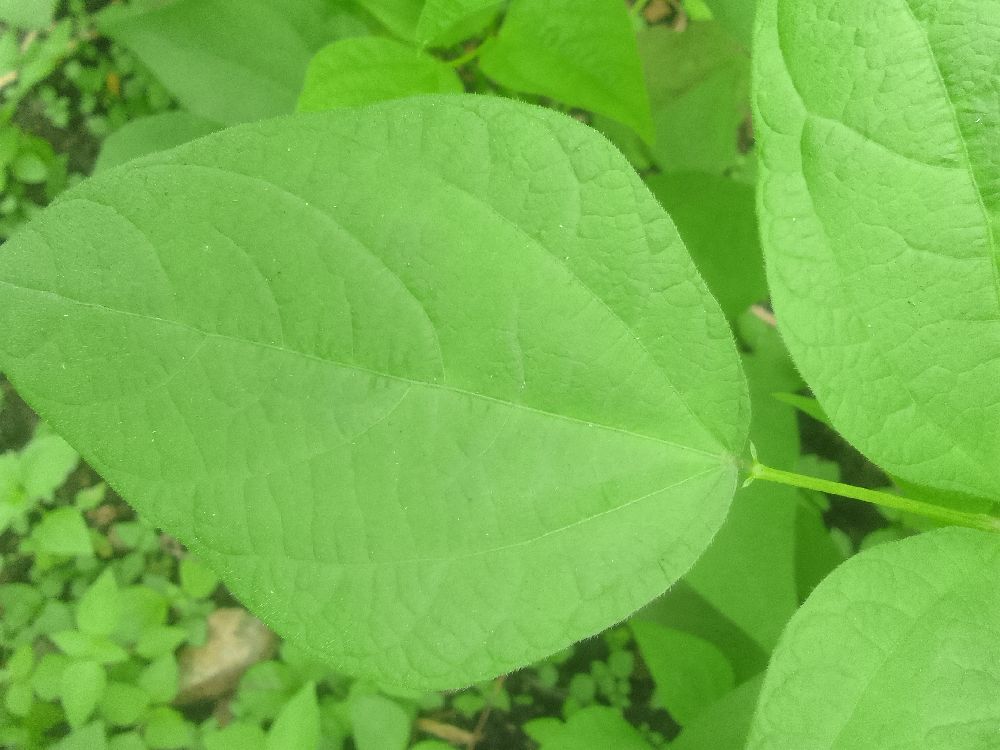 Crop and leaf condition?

common bean, healthy
